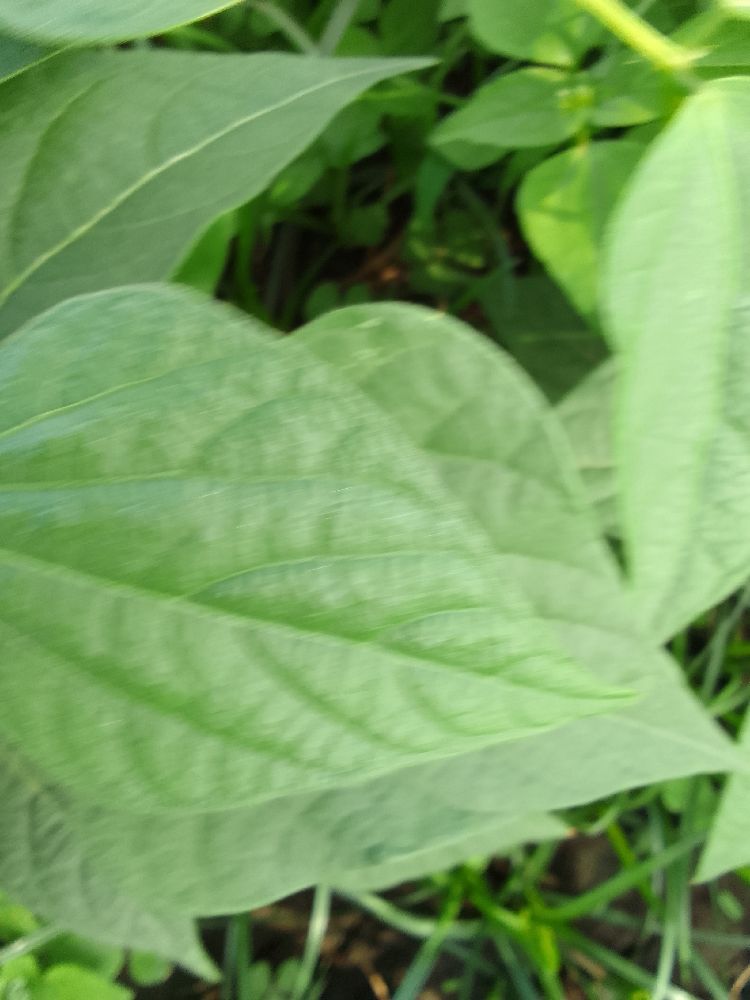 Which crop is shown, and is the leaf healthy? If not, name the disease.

common bean, healthy
